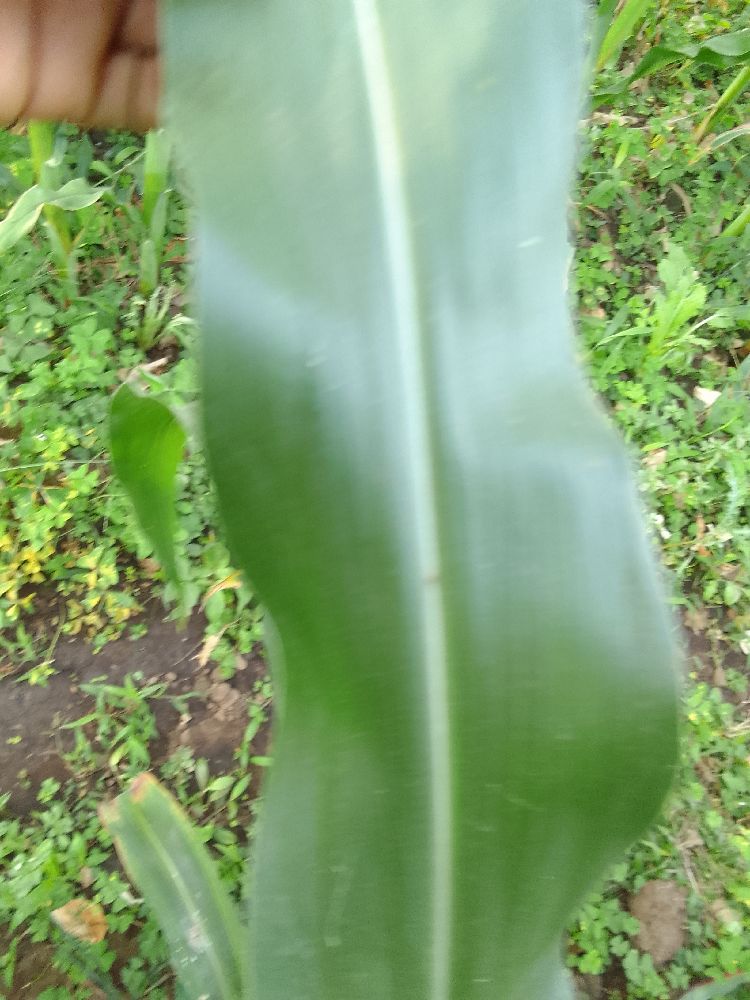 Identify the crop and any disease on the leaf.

maize, healthy
